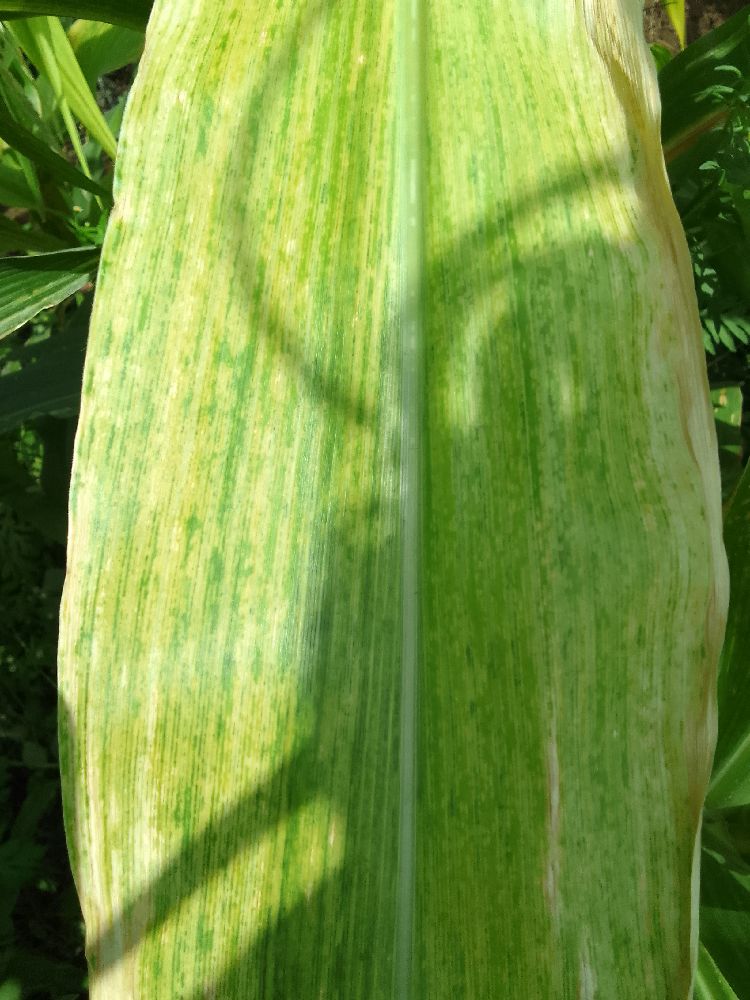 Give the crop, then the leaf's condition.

maize, maize lethal necrosis
